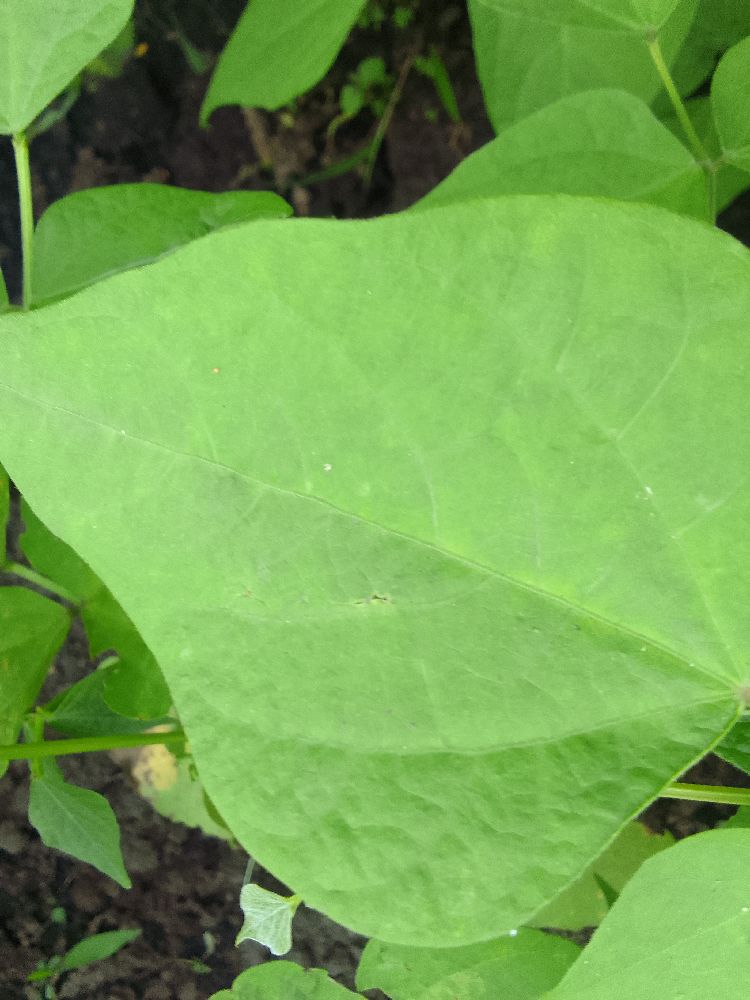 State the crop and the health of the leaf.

common bean, healthy
